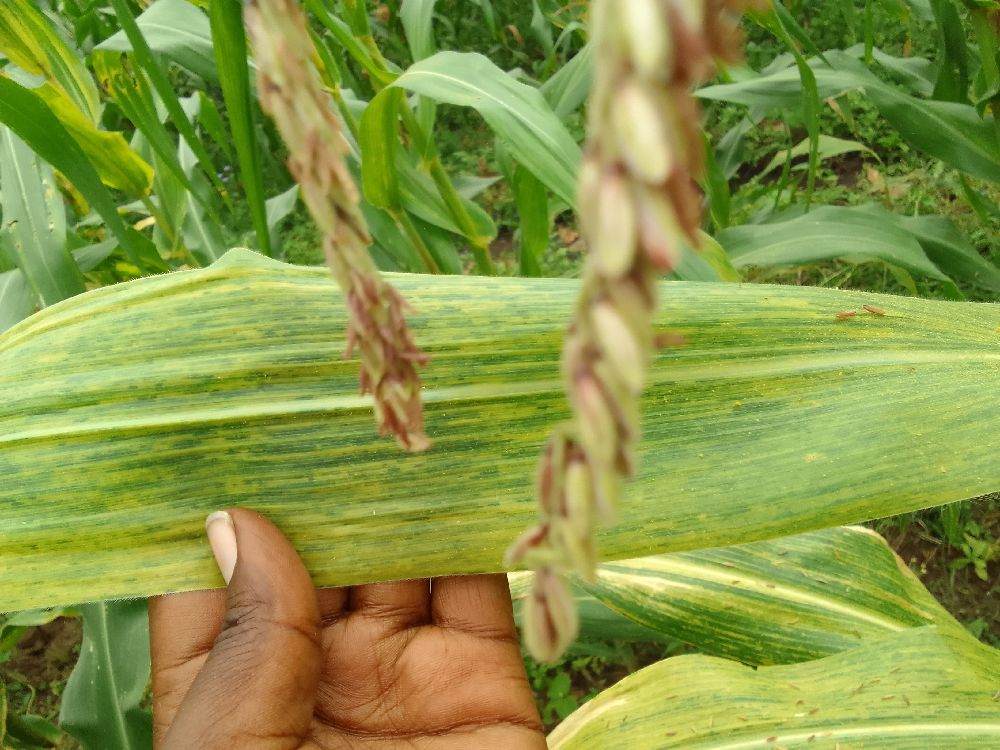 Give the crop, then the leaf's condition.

maize, maize lethal necrosis
